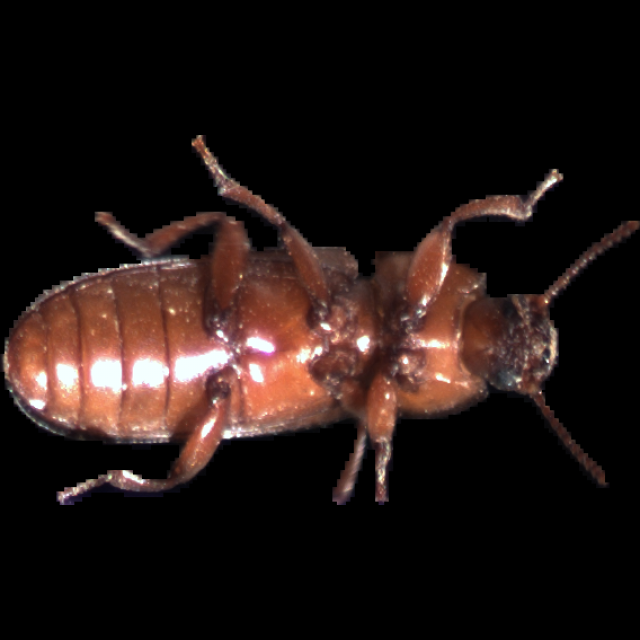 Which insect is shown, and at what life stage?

mealworm beetle
